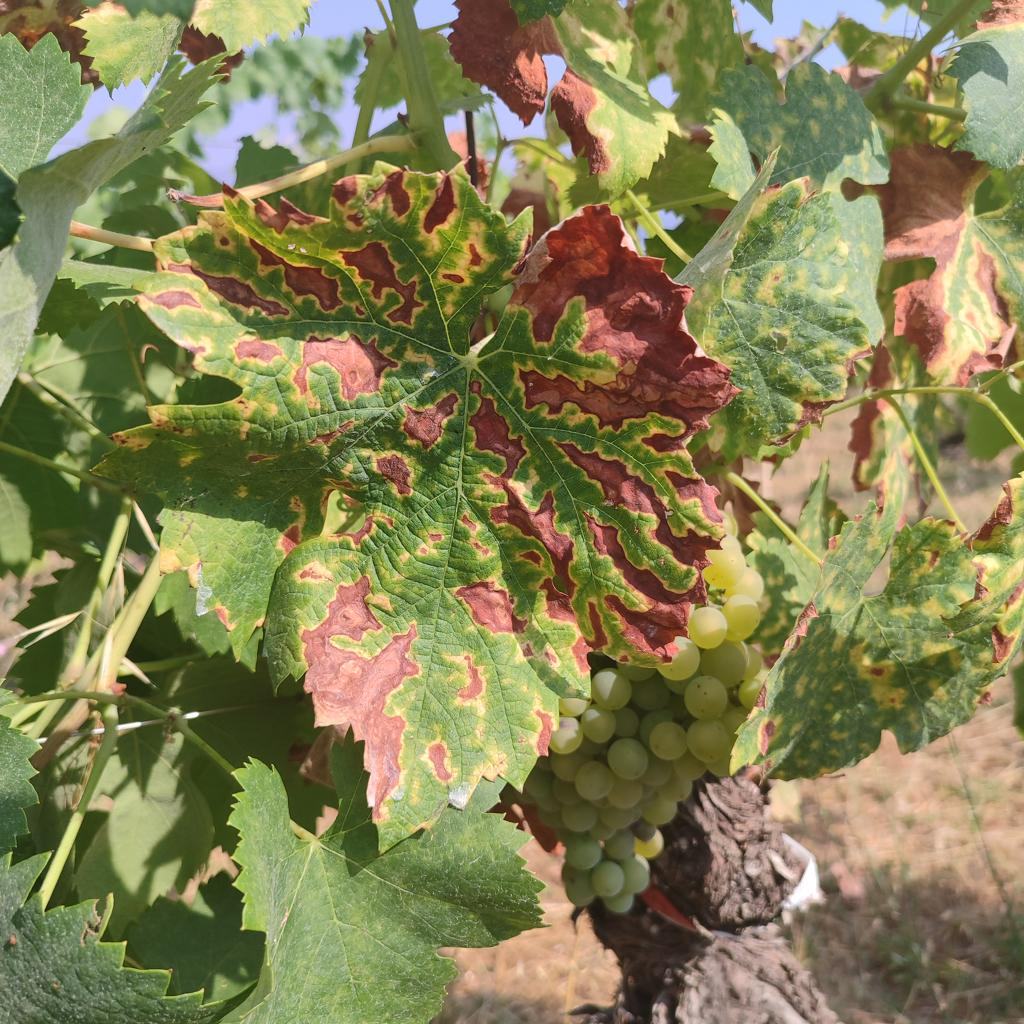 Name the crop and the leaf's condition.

grapevine, esca complex
